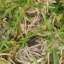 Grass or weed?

grass
